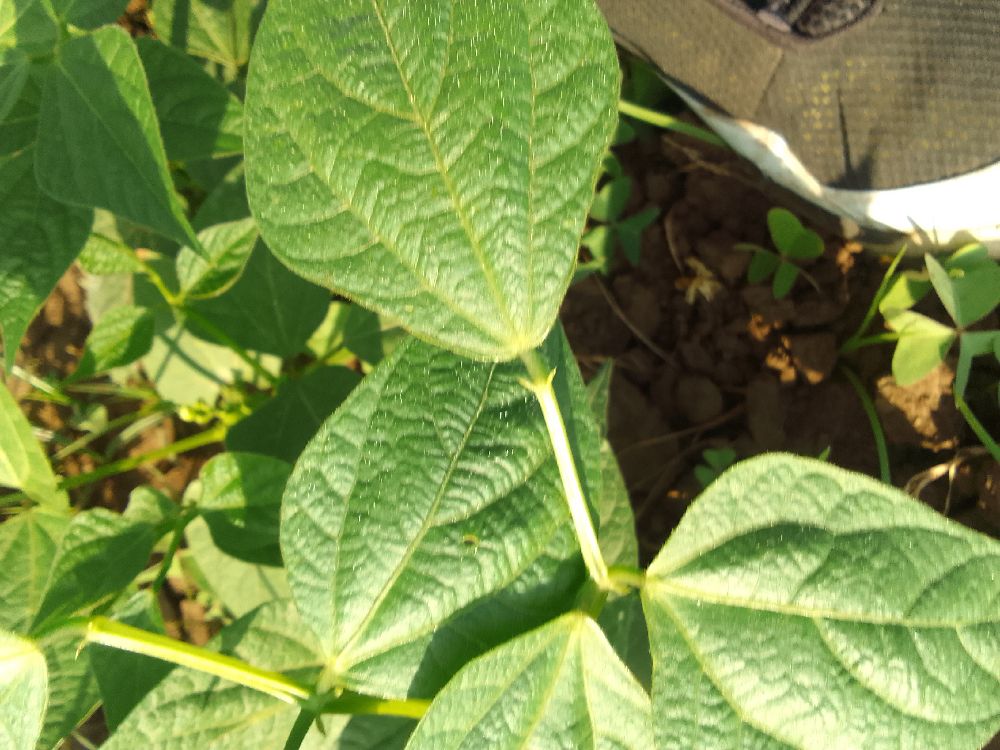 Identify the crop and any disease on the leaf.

common bean, healthy
